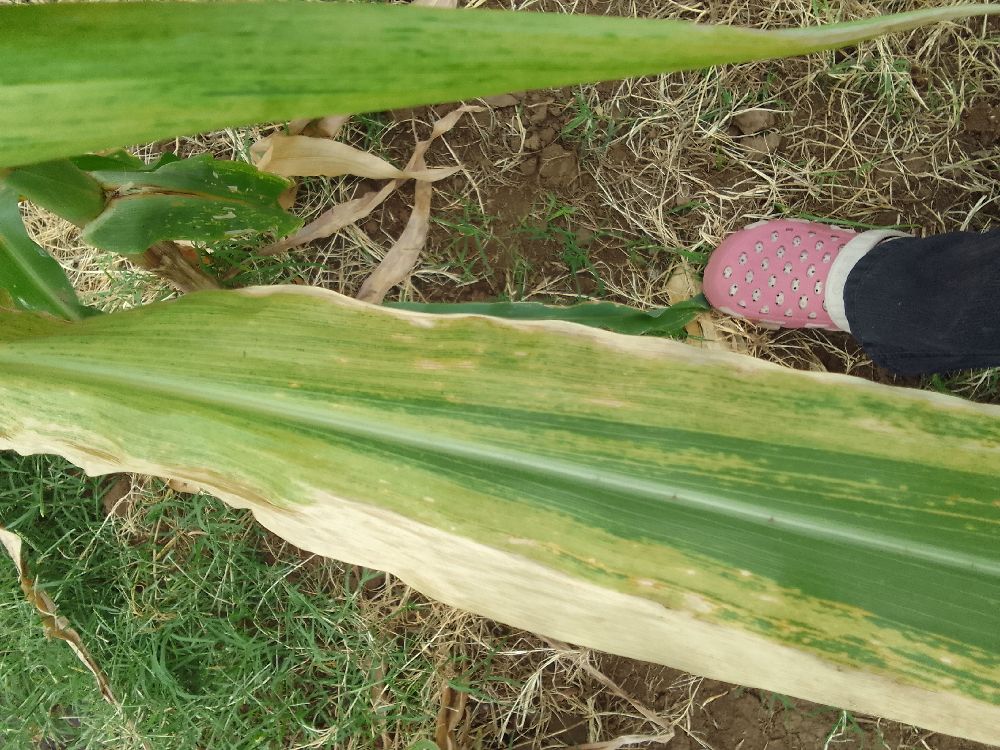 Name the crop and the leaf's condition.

maize, maize lethal necrosis
